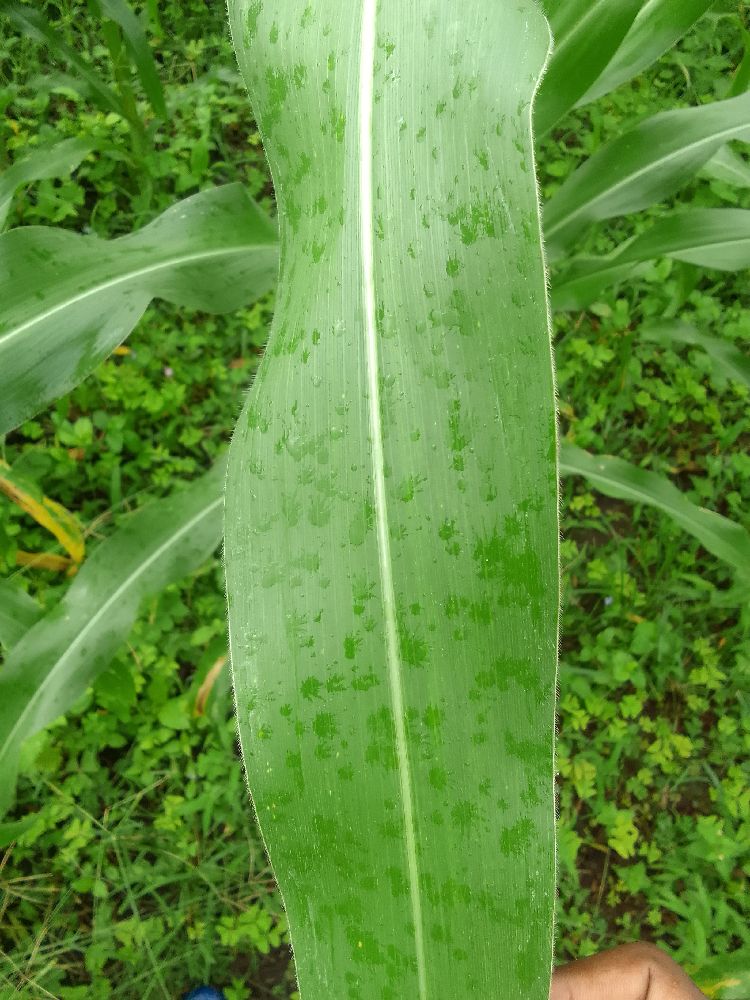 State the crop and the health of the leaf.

maize, healthy
